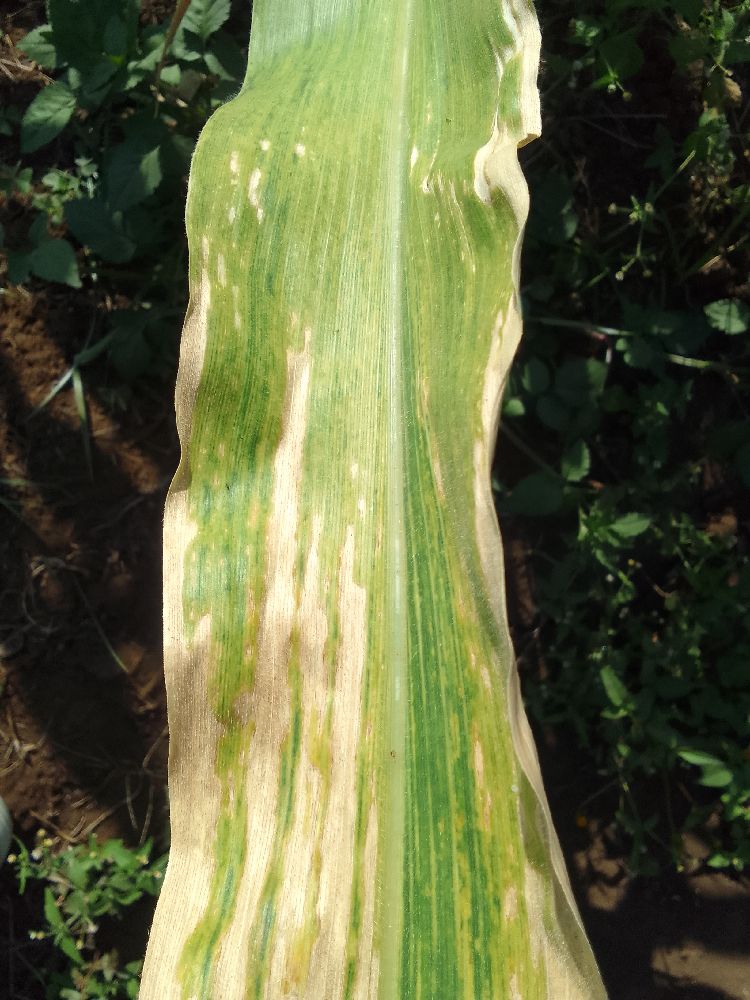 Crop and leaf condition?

maize, maize lethal necrosis
